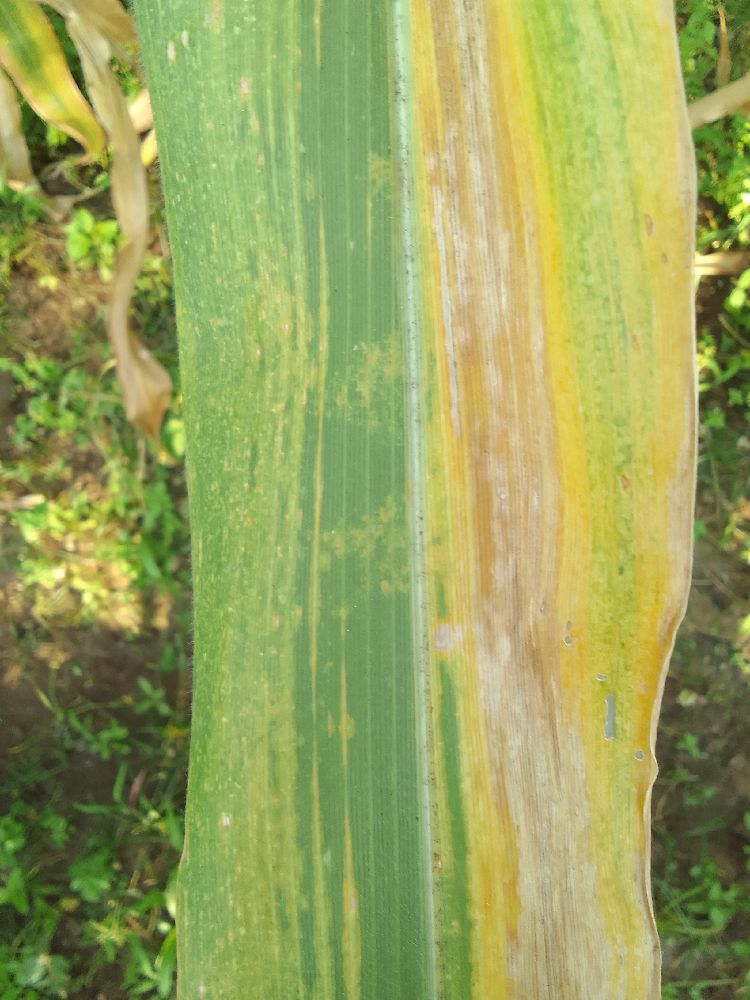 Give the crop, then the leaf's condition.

maize, maize lethal necrosis
